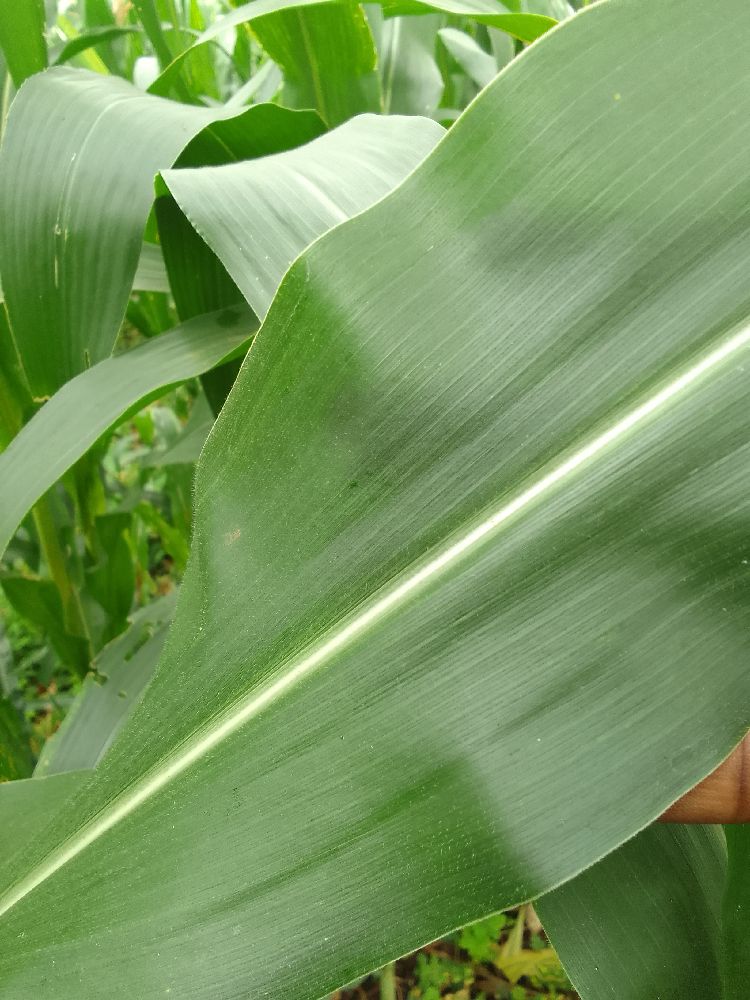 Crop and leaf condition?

maize, healthy
